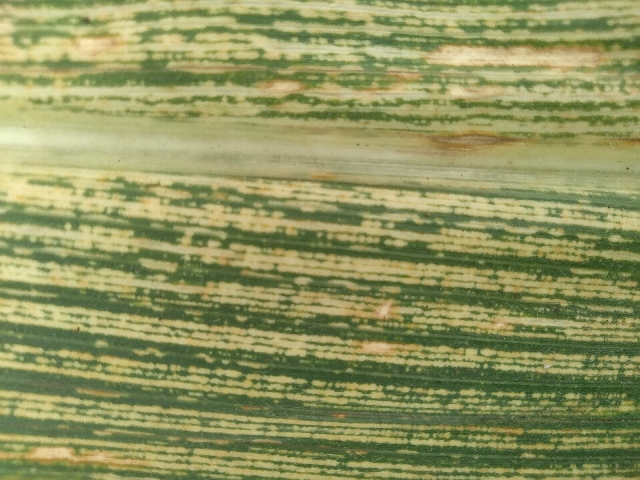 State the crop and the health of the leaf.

maize, maize streak virus
